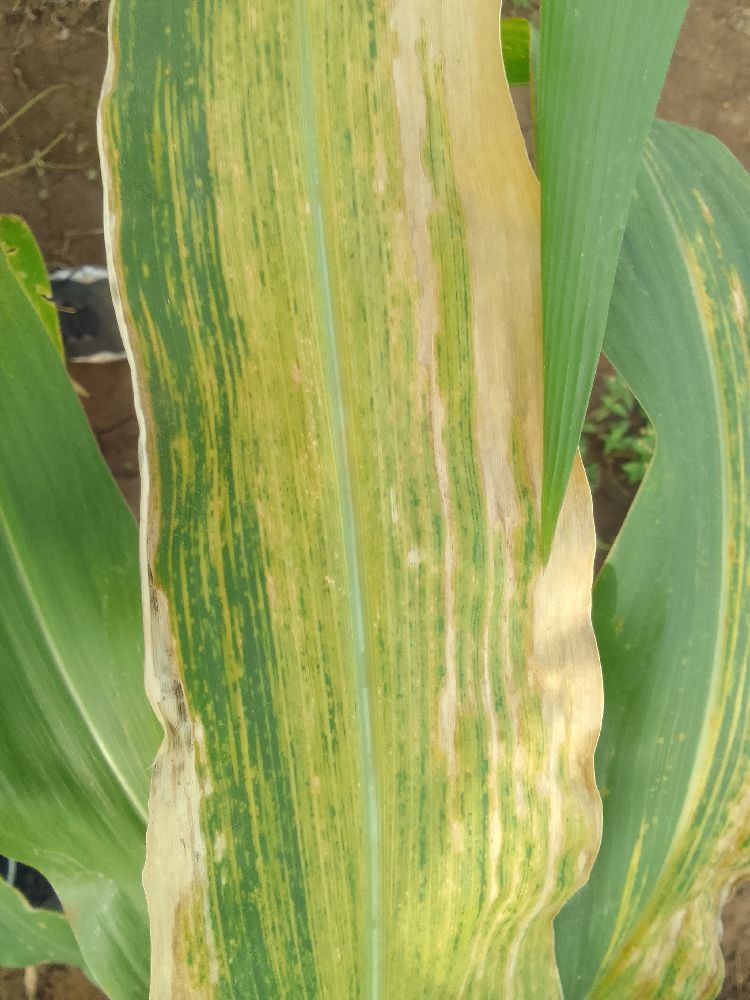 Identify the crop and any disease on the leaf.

maize, maize lethal necrosis
